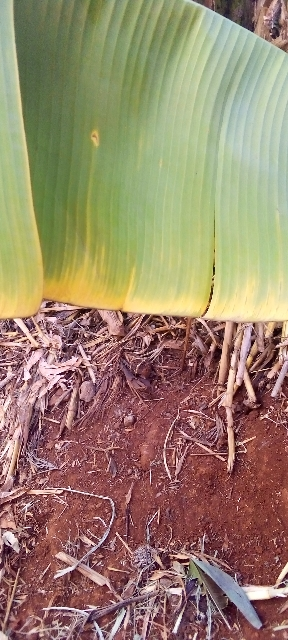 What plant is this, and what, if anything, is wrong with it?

banana, fusarium wilt race 1
